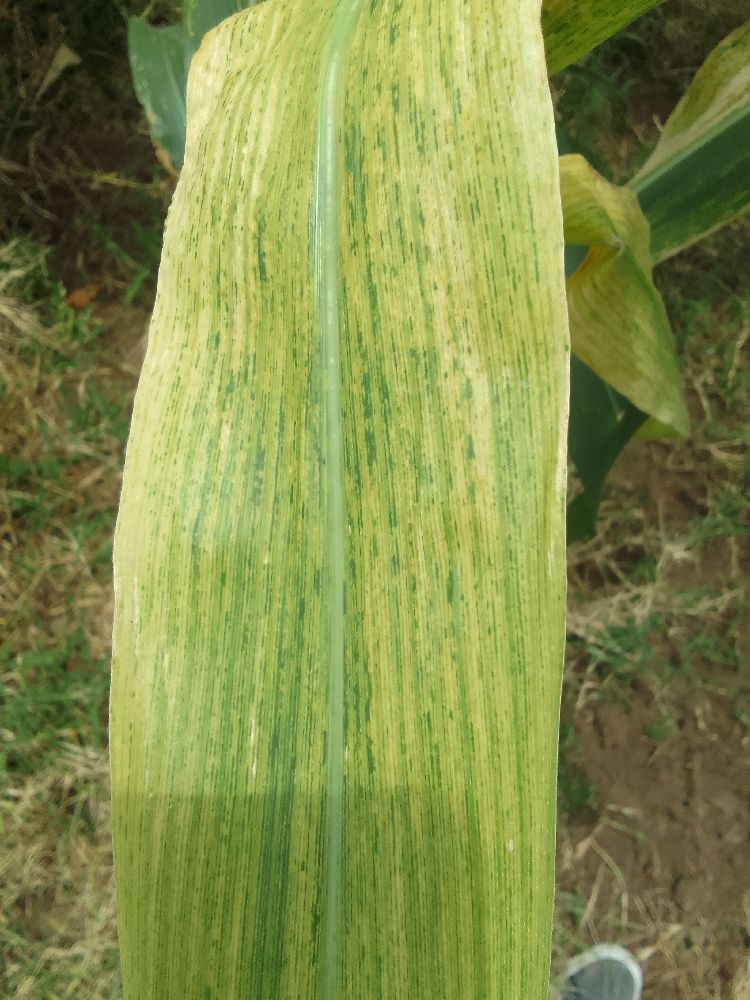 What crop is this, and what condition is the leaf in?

maize, maize lethal necrosis
